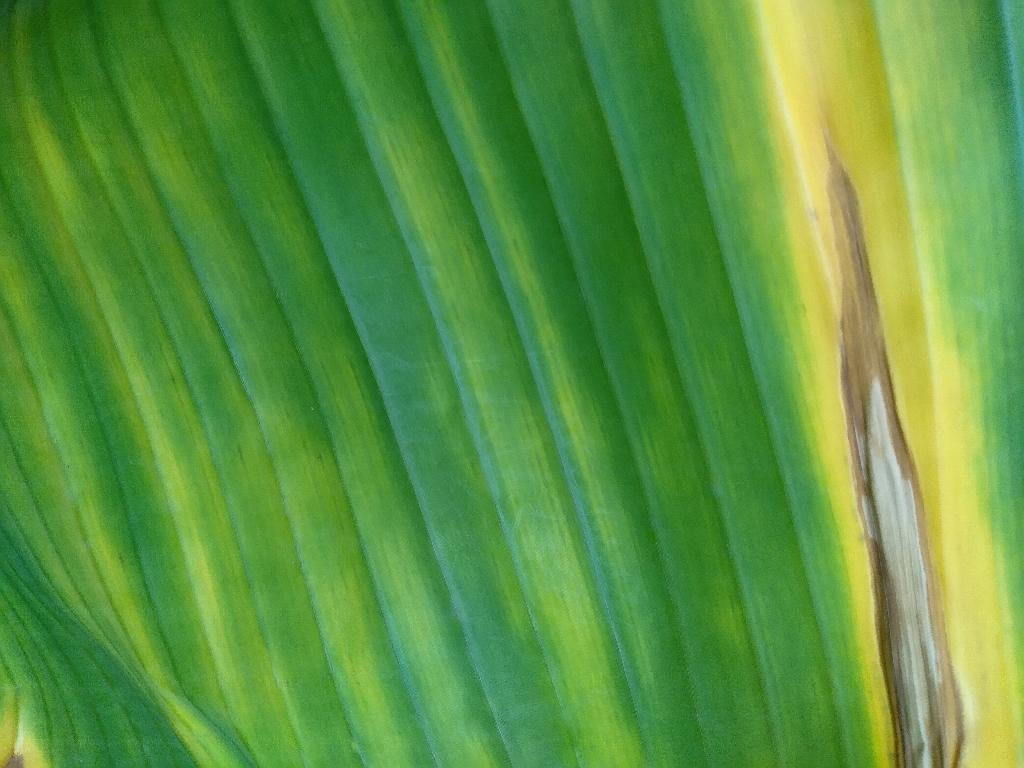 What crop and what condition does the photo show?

banana, fusarium wilt race 1
